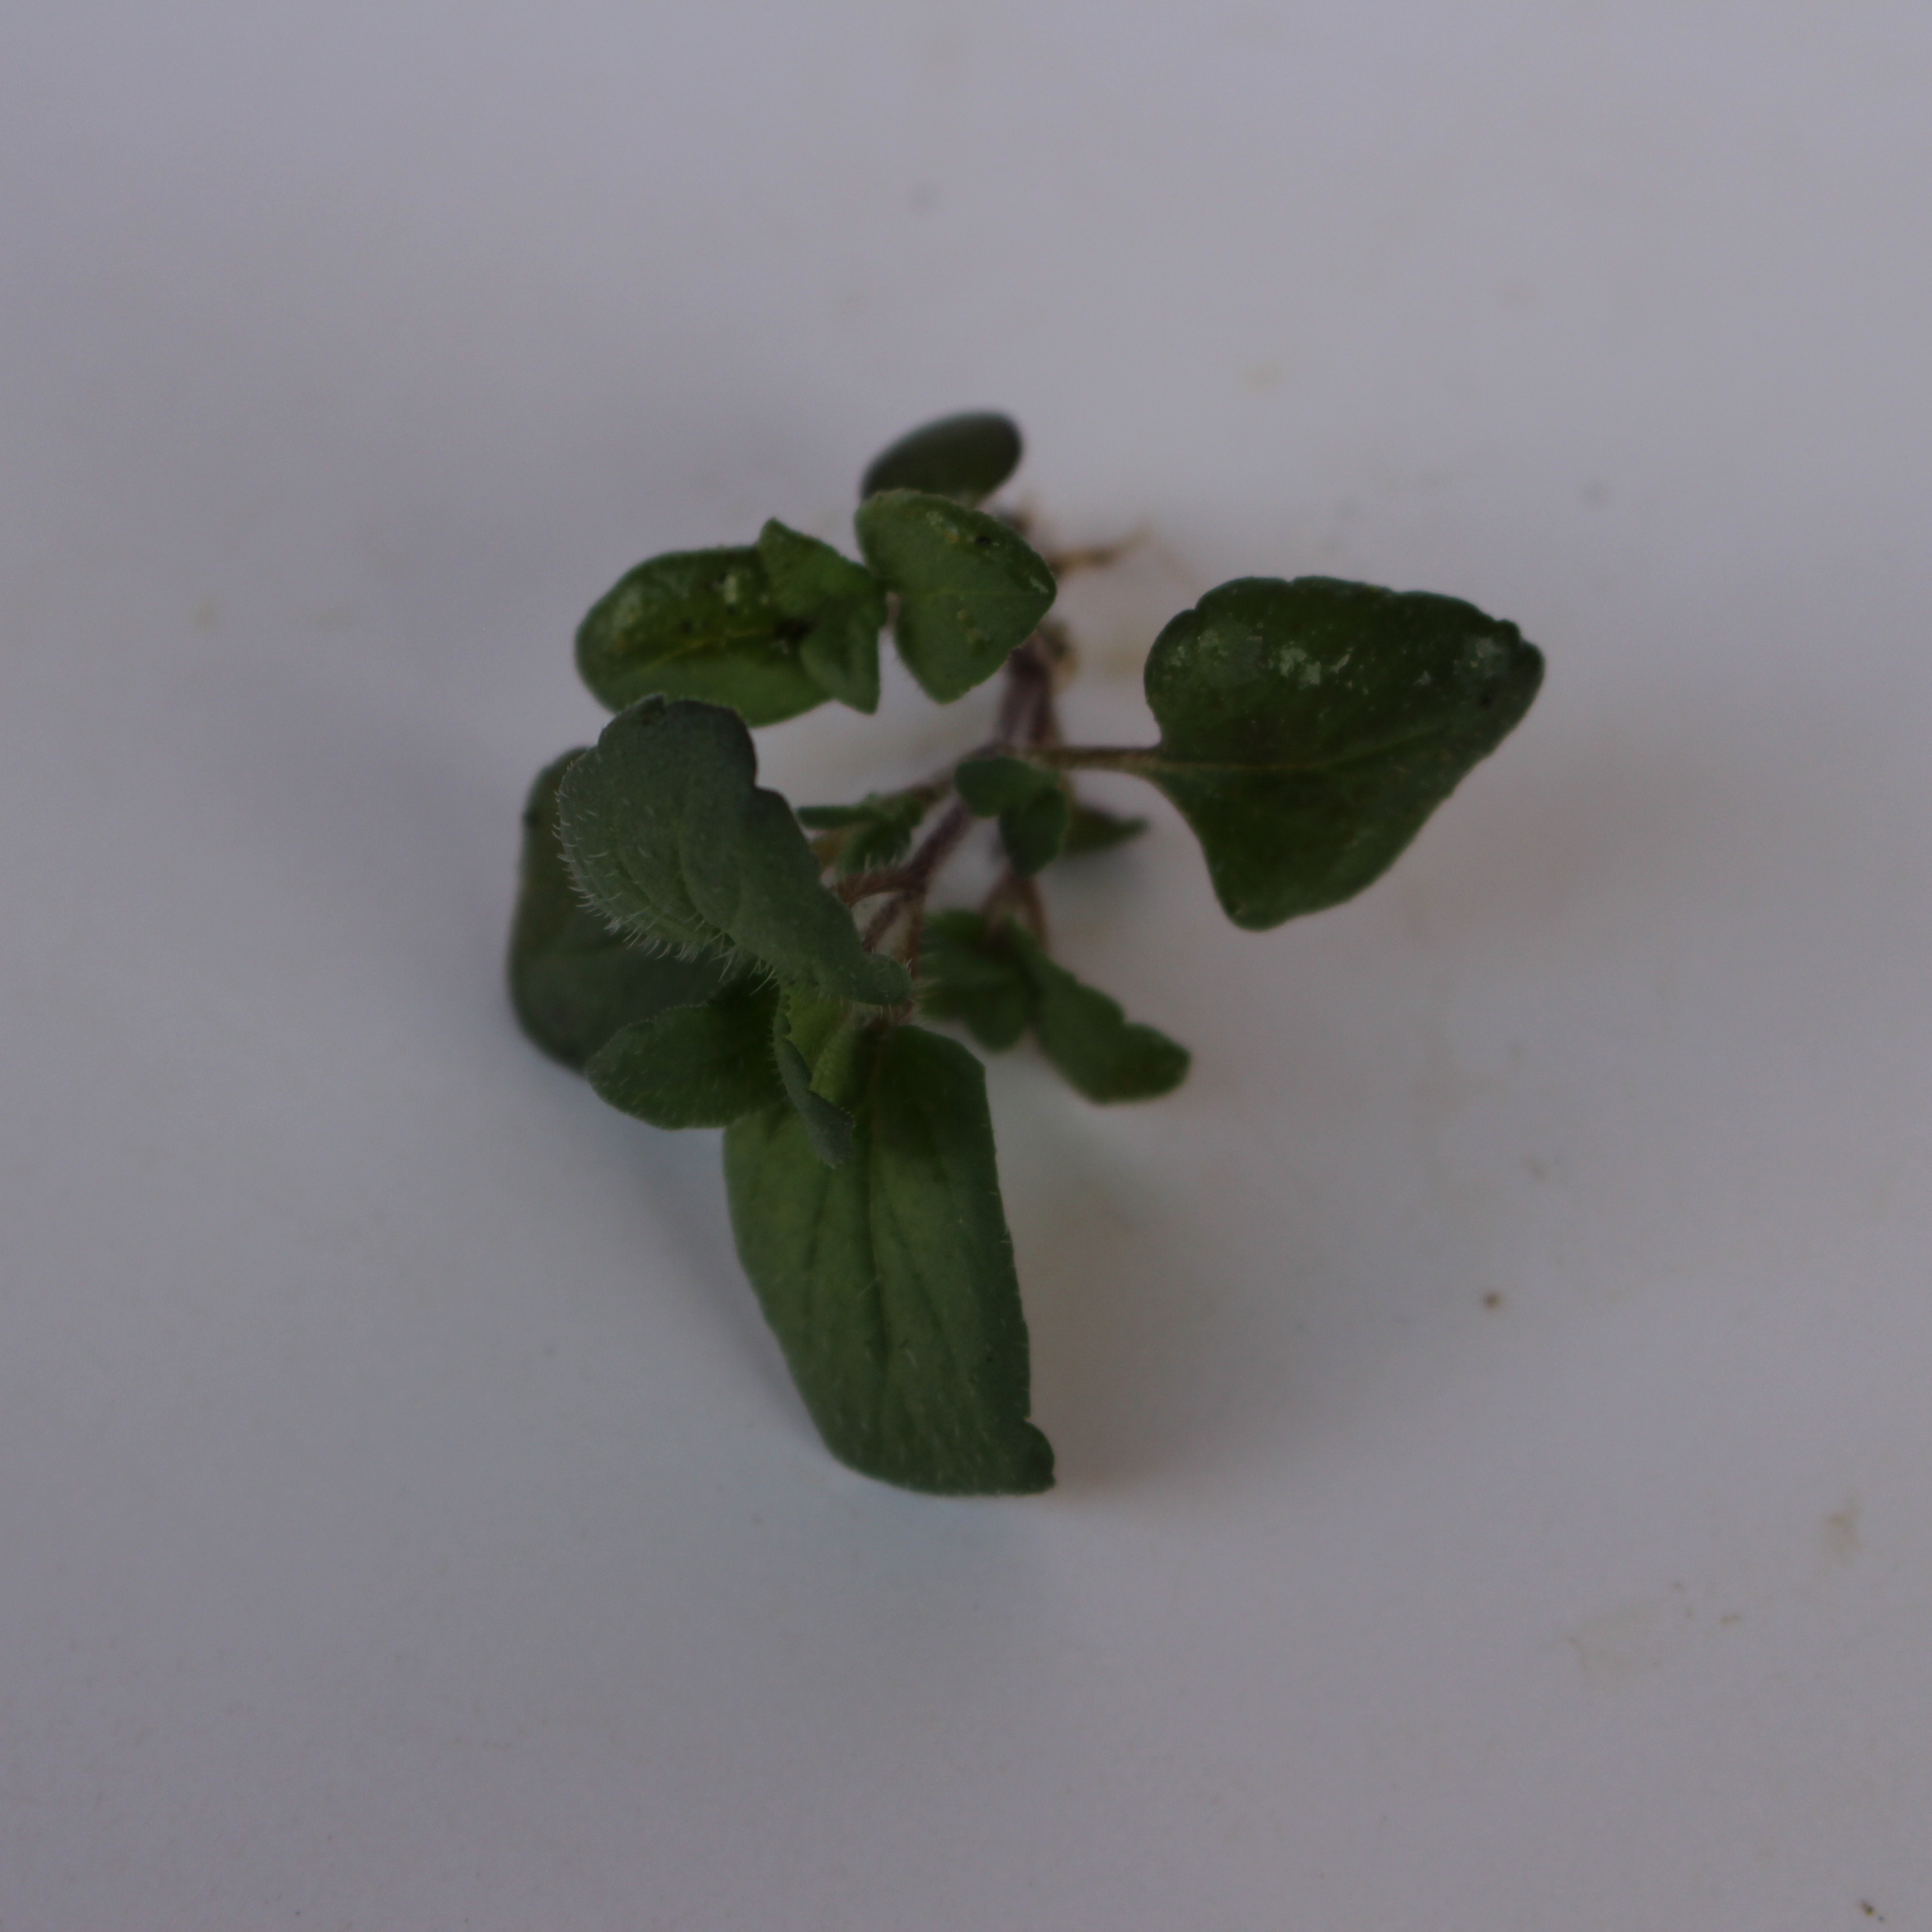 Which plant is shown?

Veronica persica
